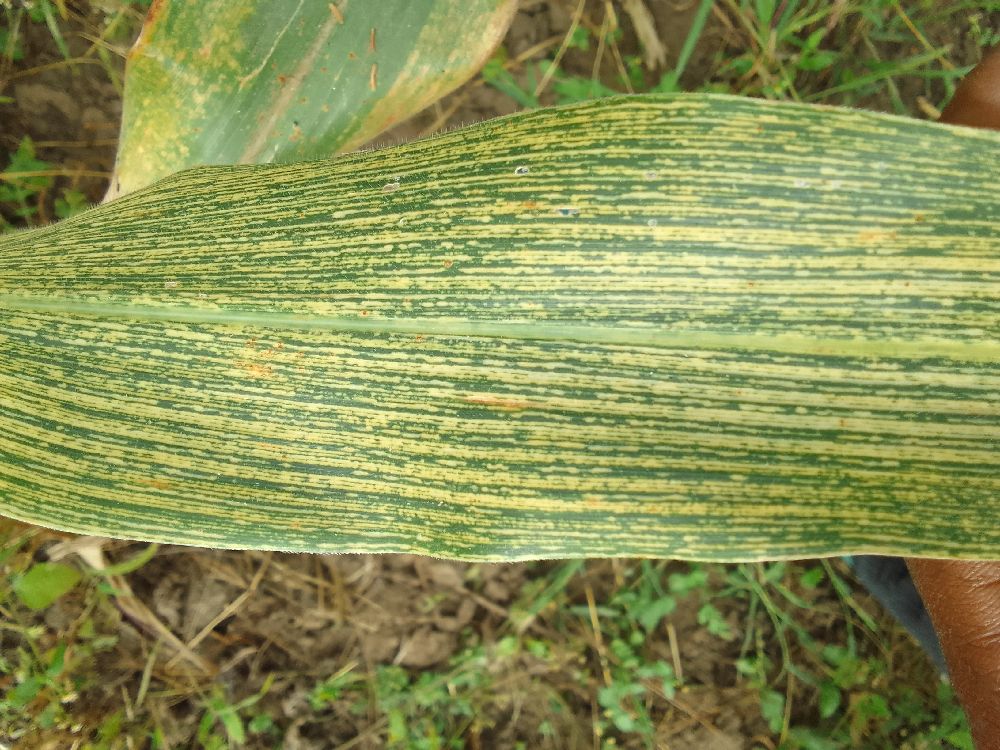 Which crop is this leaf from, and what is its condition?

maize, maize streak virus
